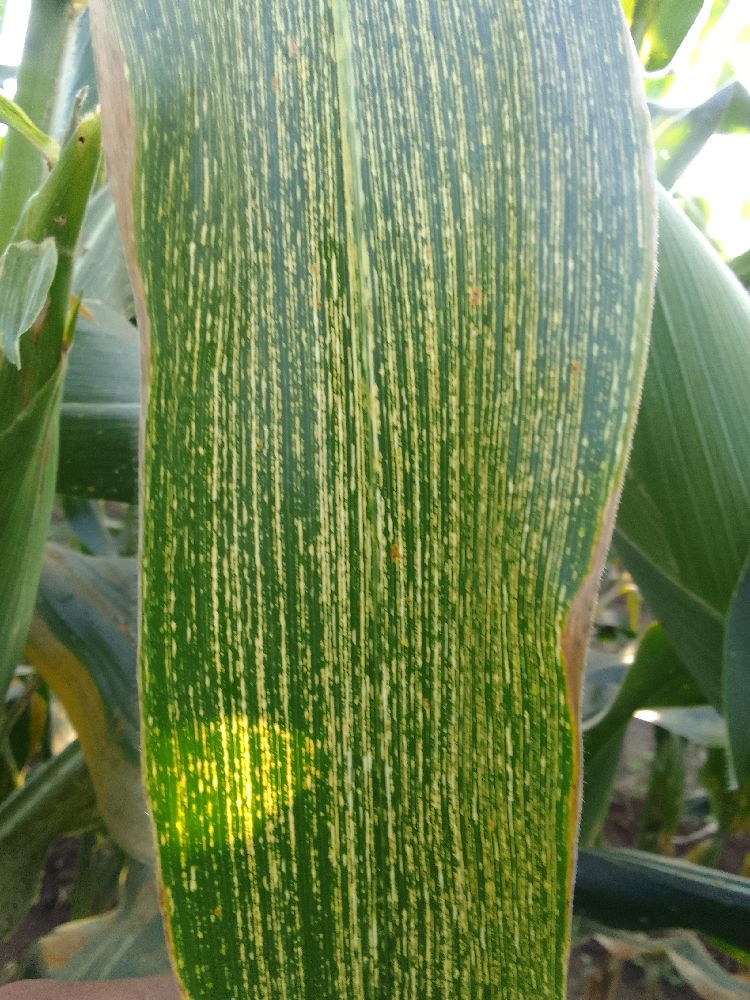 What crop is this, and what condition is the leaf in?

maize, maize streak virus
